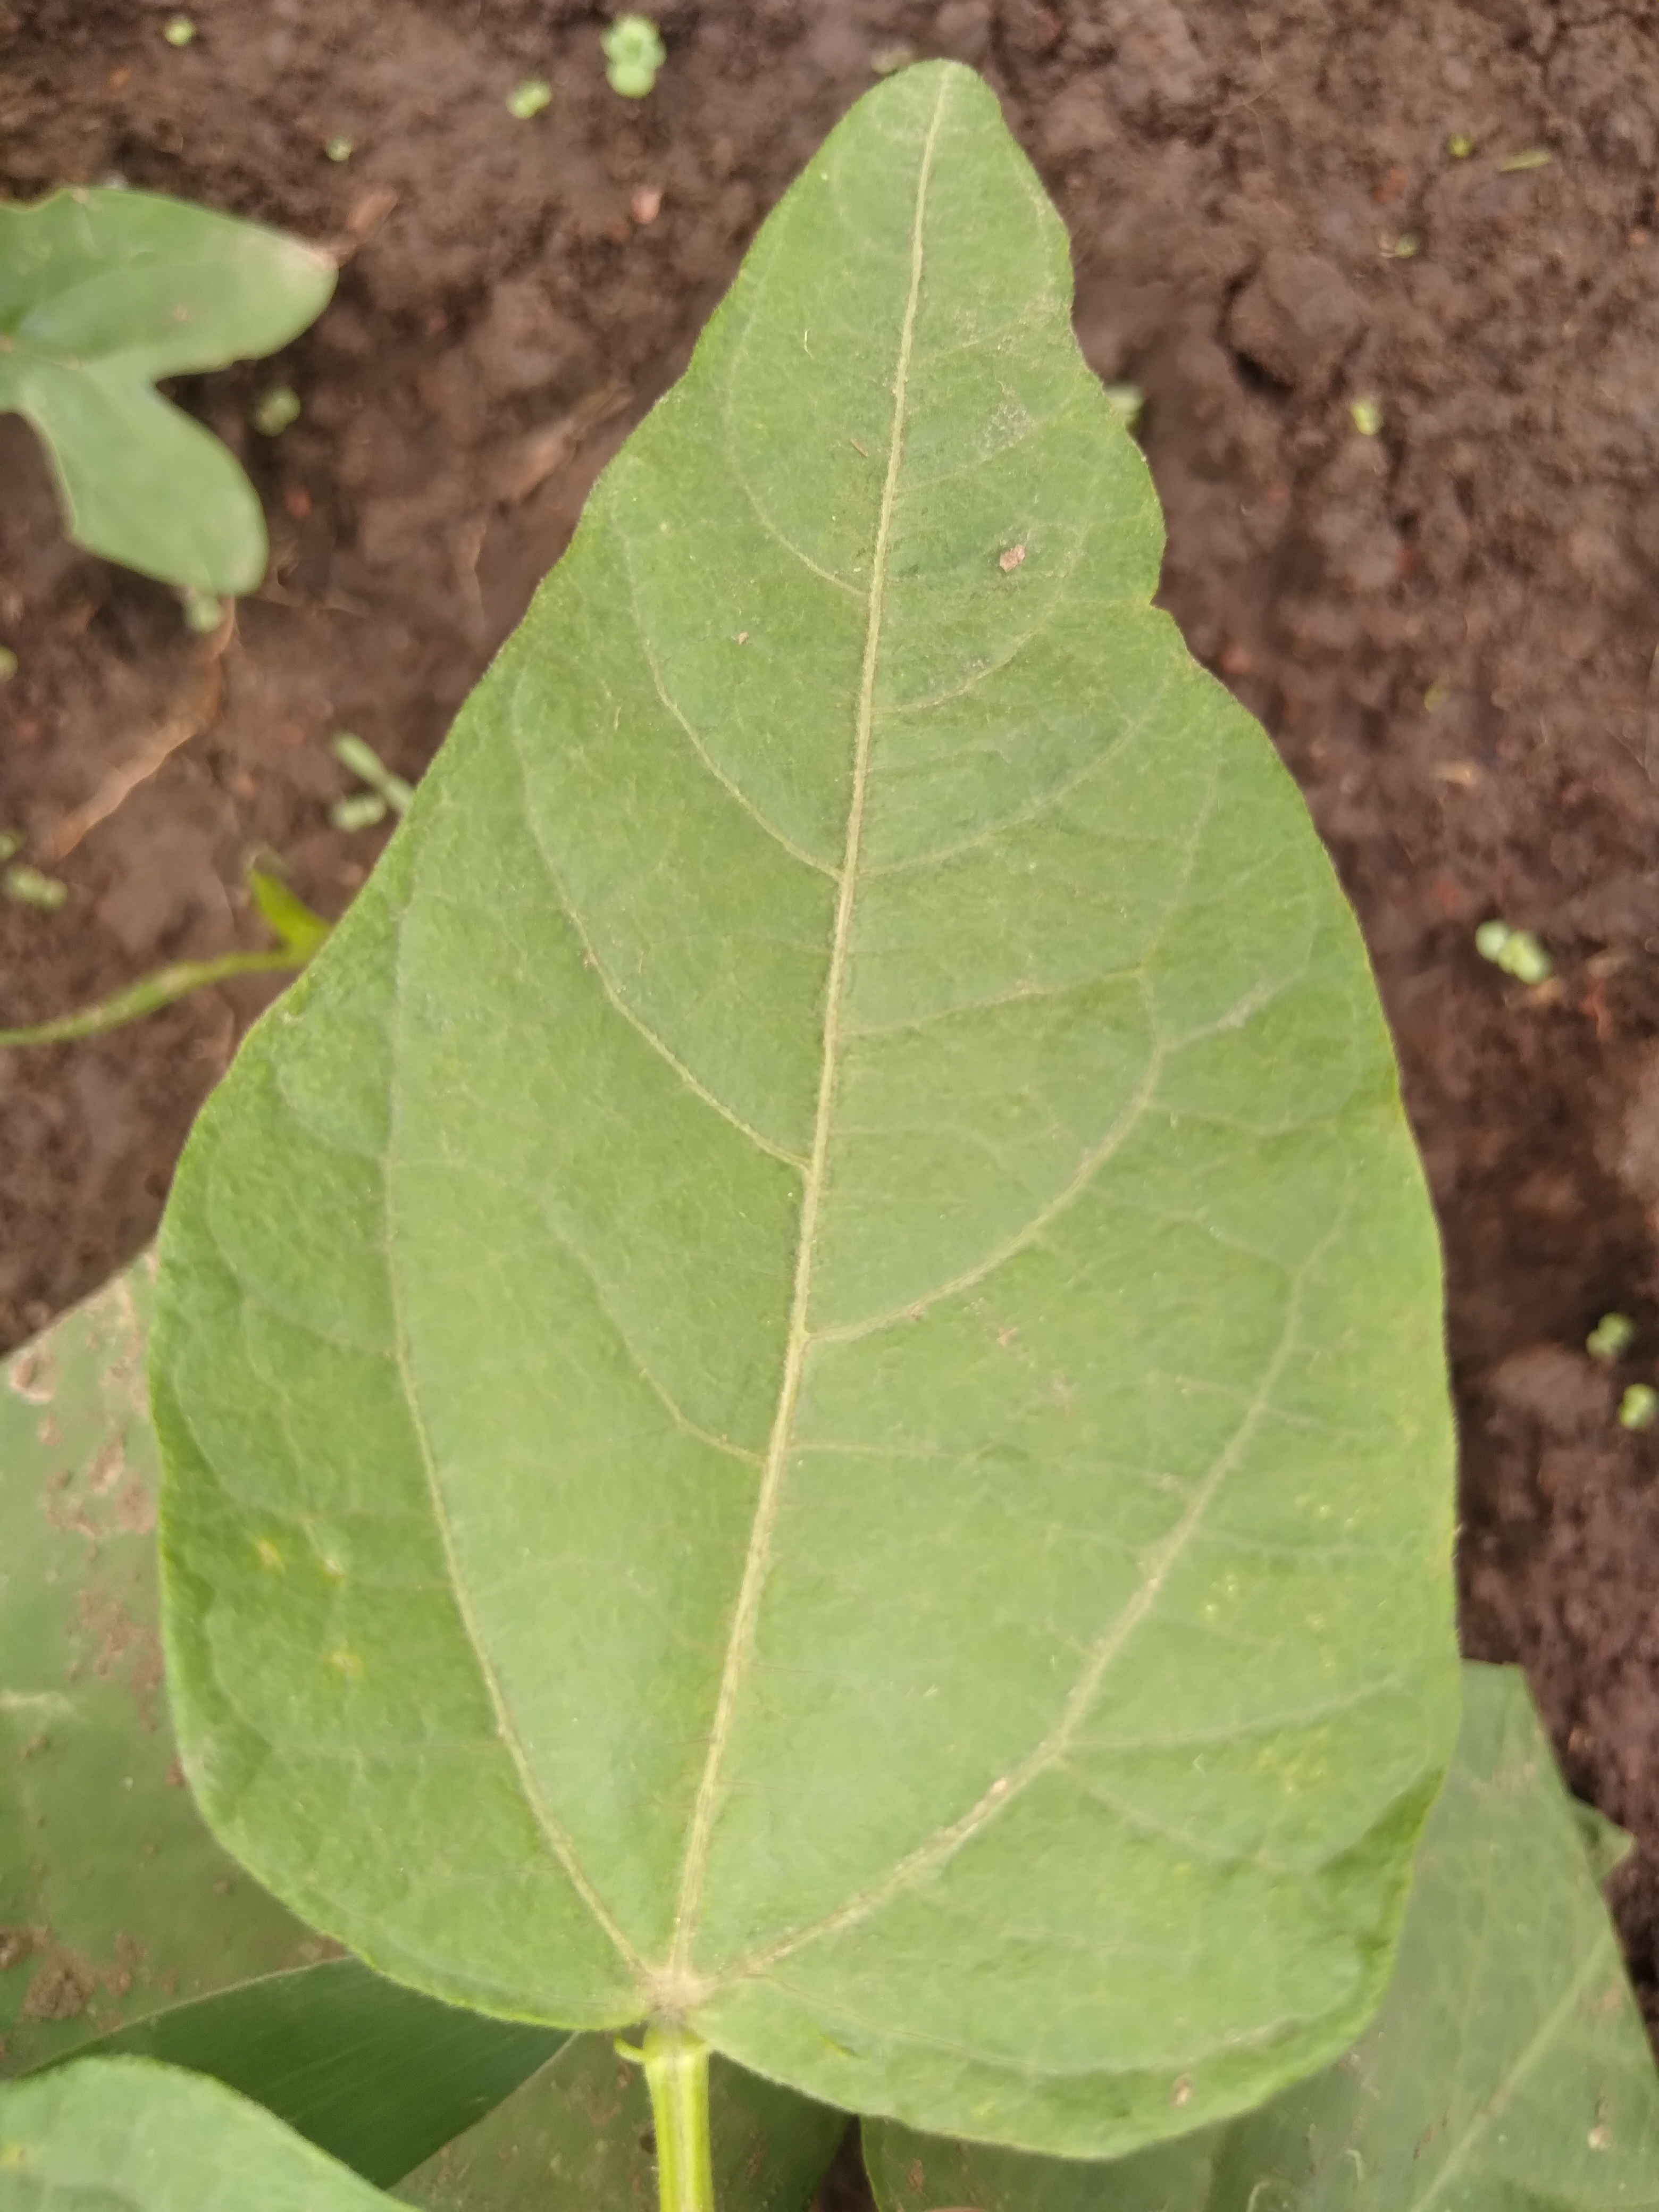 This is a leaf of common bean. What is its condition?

healthy
